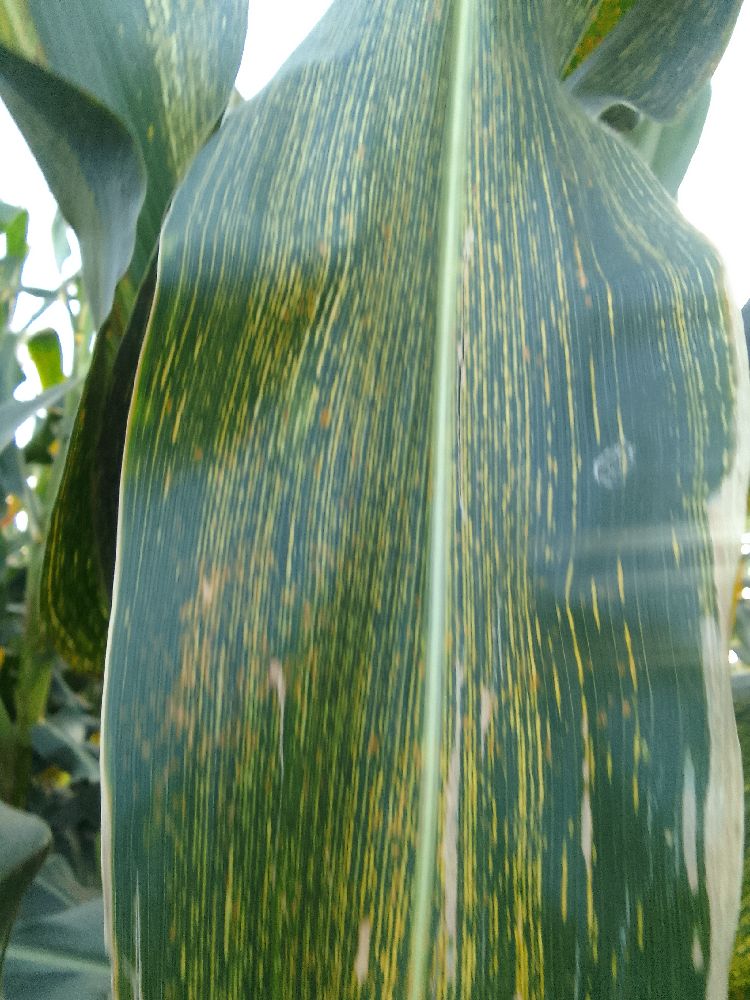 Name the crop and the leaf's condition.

maize, maize streak virus
